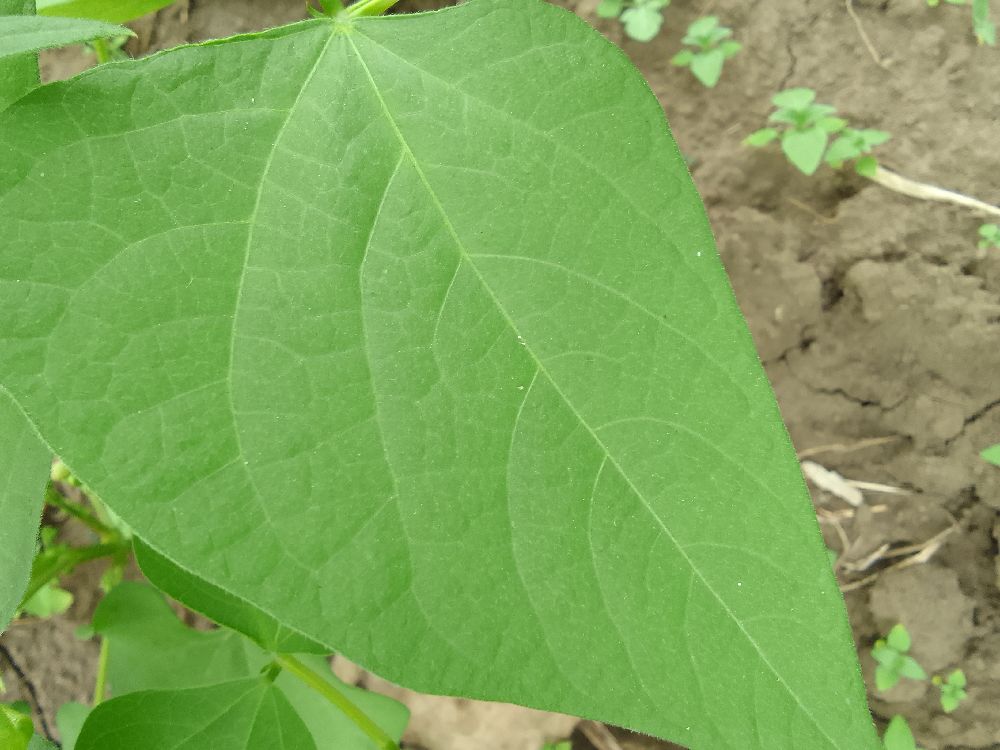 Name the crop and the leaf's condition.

common bean, healthy
